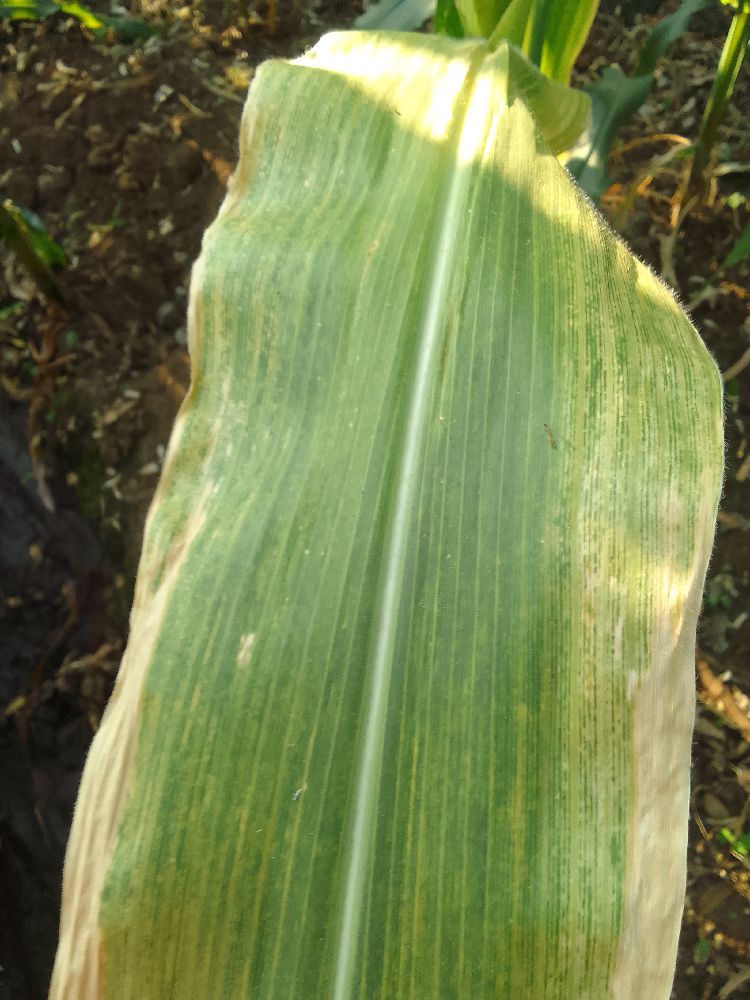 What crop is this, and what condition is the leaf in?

maize, maize lethal necrosis
